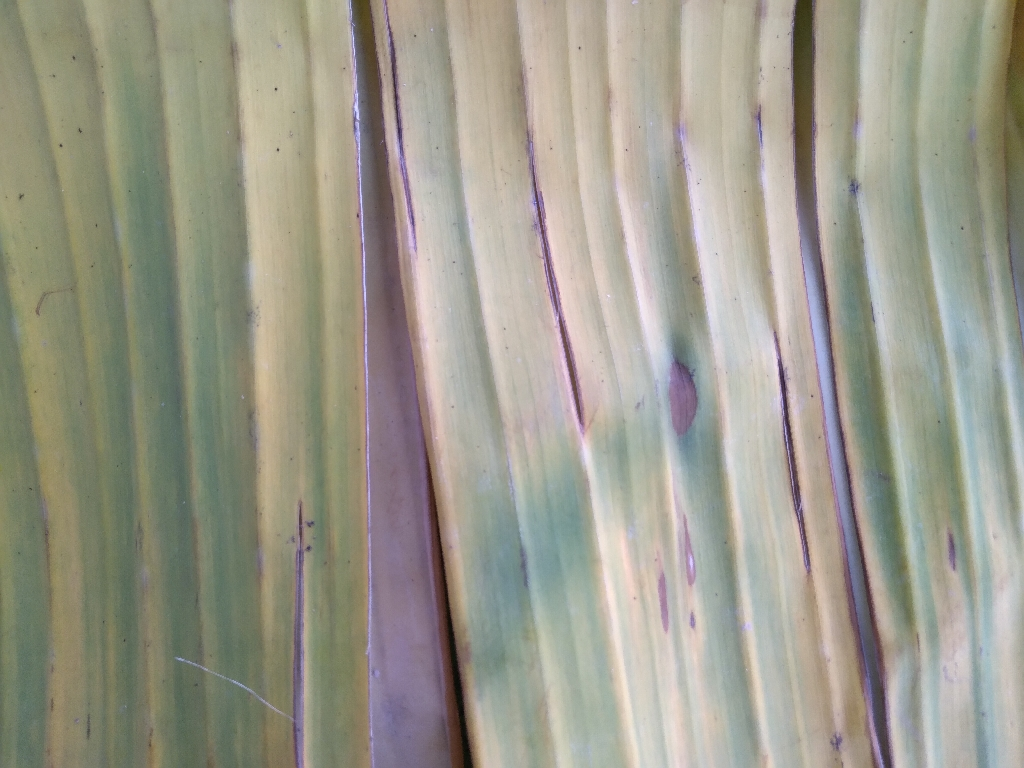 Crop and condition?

banana, fusarium wilt race 1
